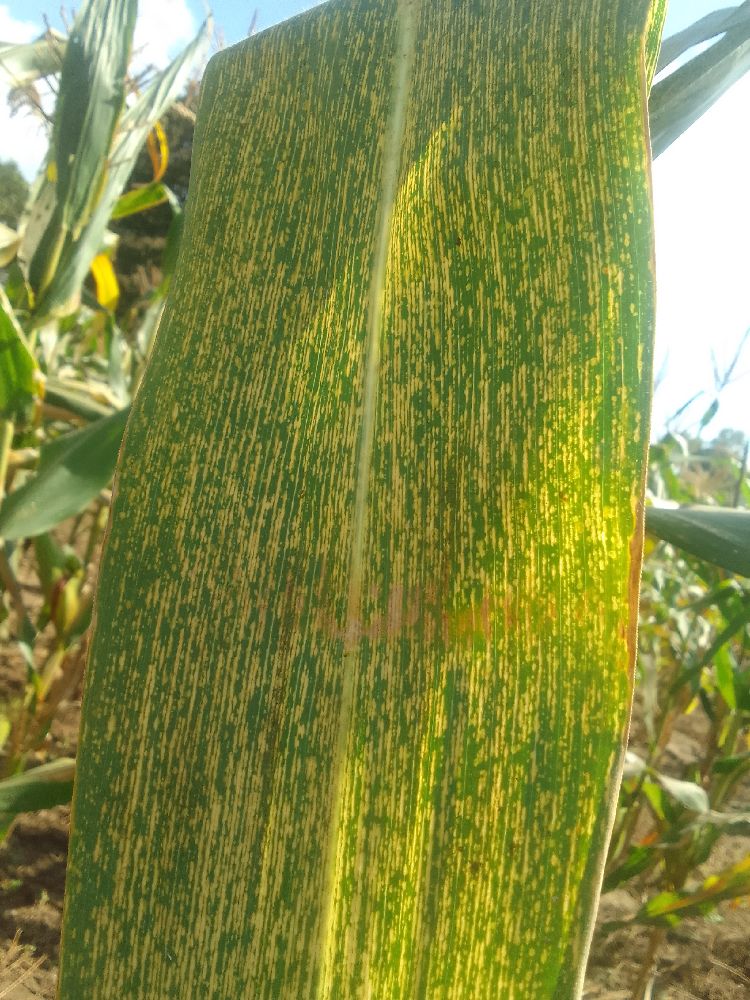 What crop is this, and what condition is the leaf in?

maize, maize streak virus
